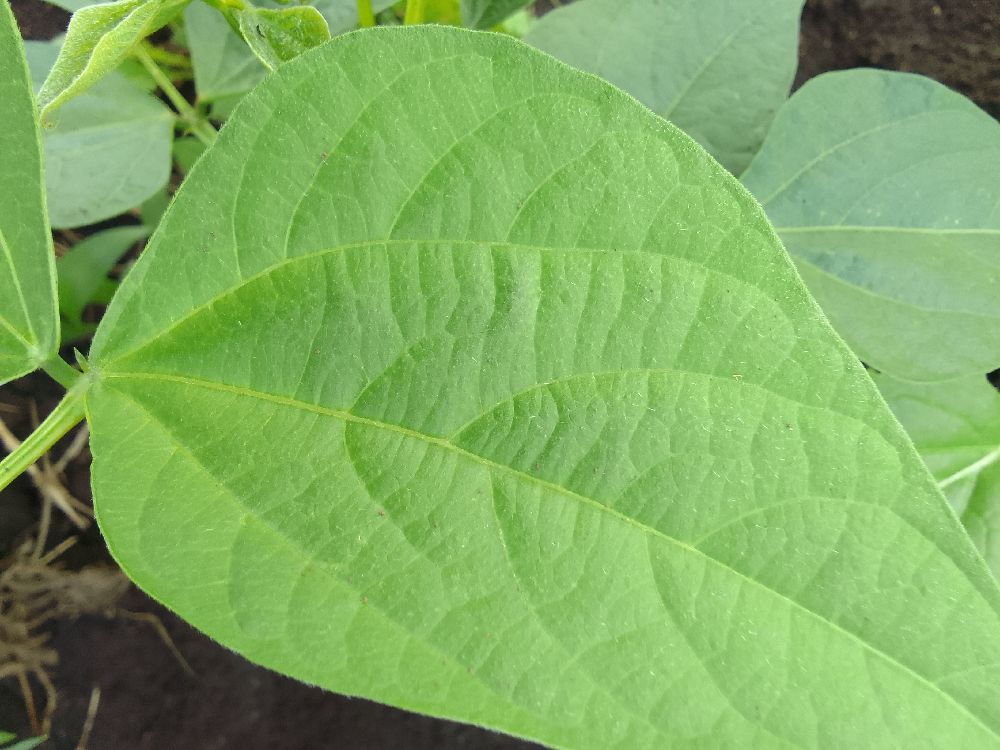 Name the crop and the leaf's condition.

common bean, healthy
